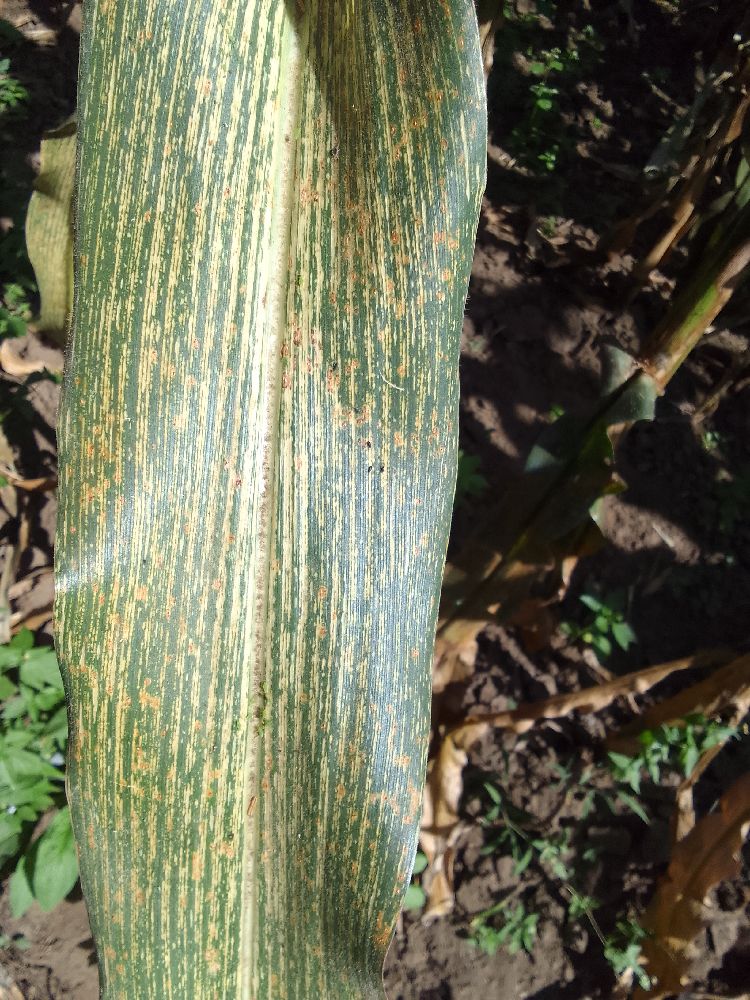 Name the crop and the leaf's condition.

maize, maize streak virus
